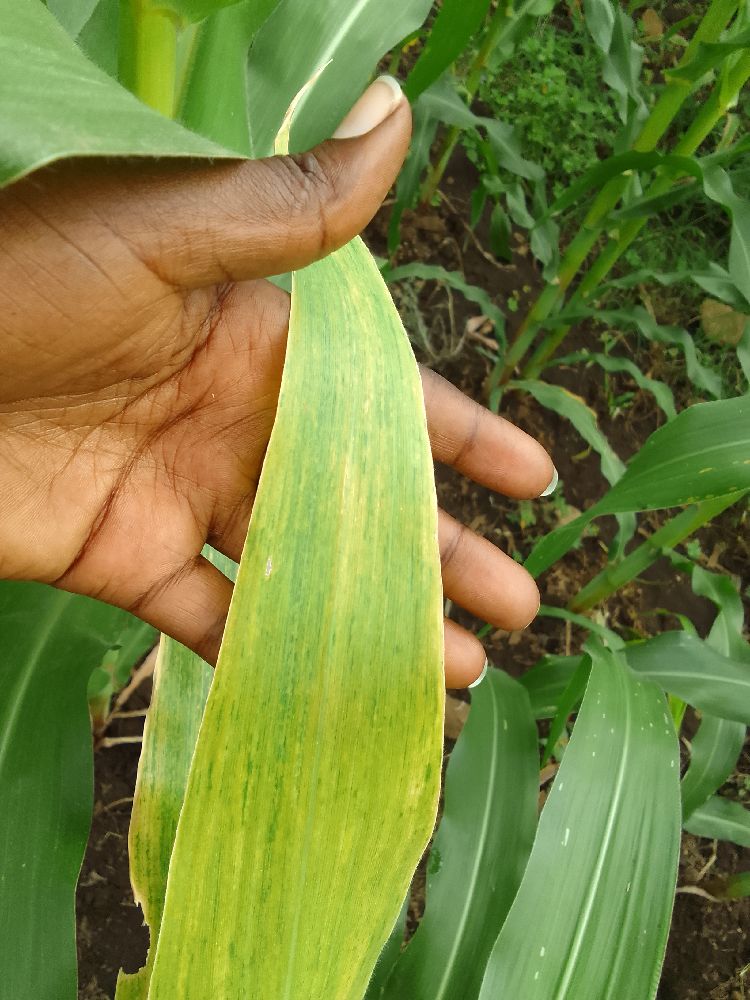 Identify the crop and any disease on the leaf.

maize, maize lethal necrosis
